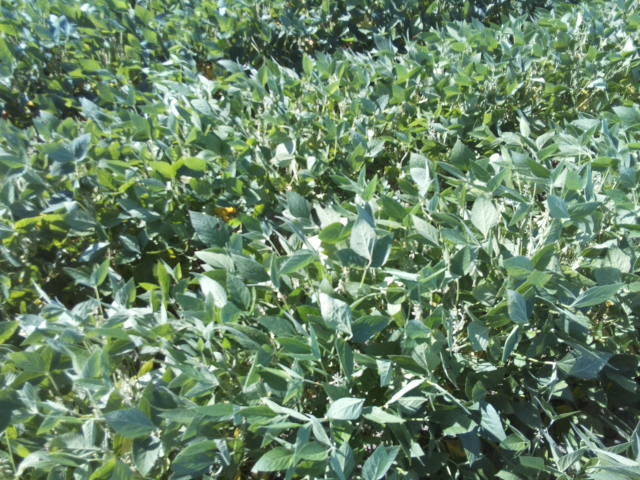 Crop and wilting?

soybean, leaflets folding inward at secondary pulvinus with no turgor loss in leaflets or petioles
